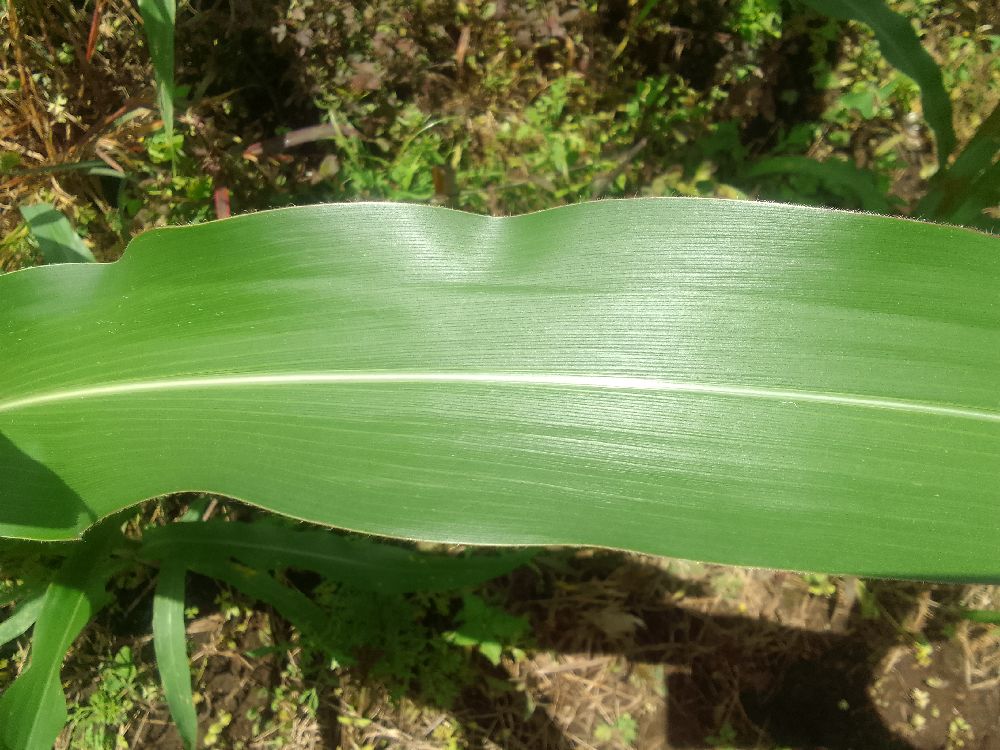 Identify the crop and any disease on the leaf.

maize, healthy
